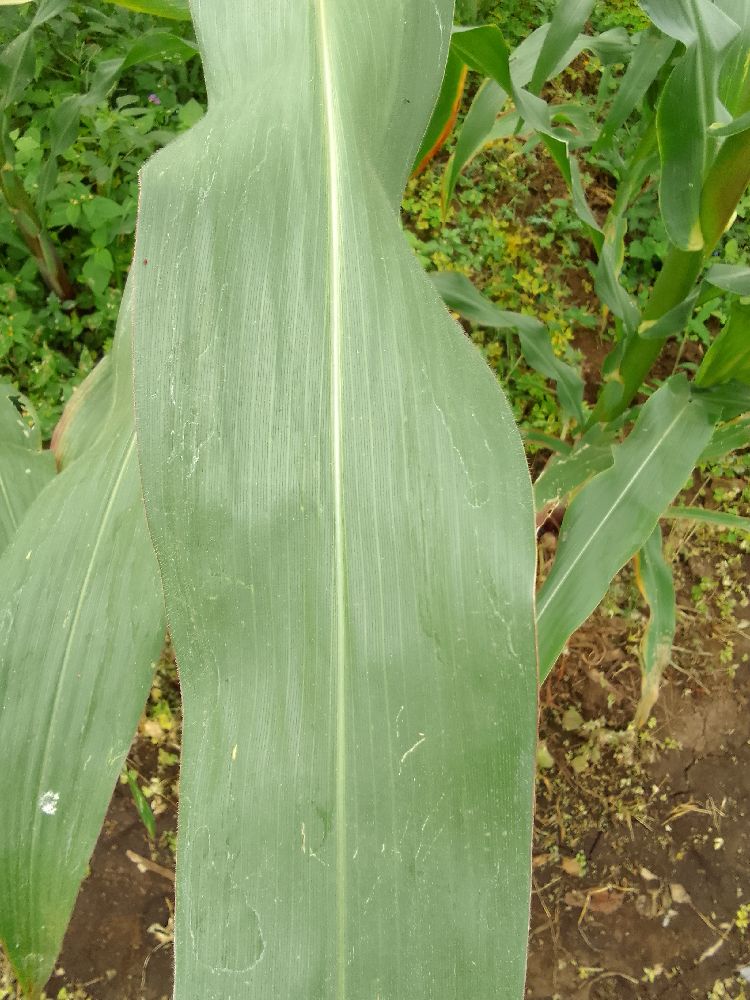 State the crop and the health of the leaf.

maize, healthy
